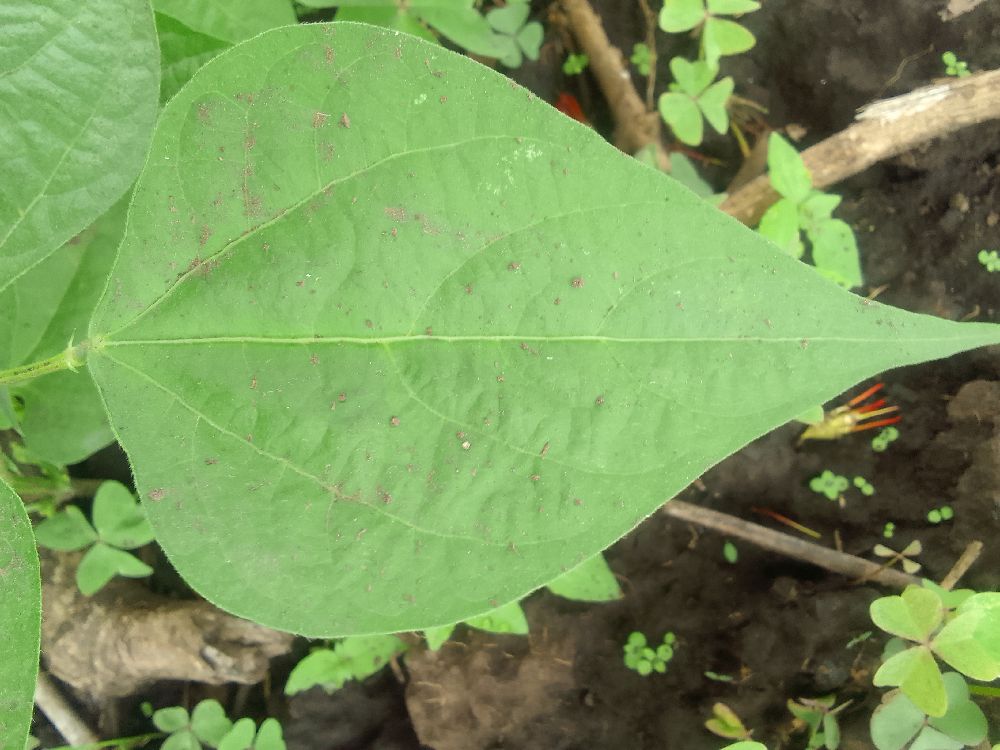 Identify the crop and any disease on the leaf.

common bean, healthy
